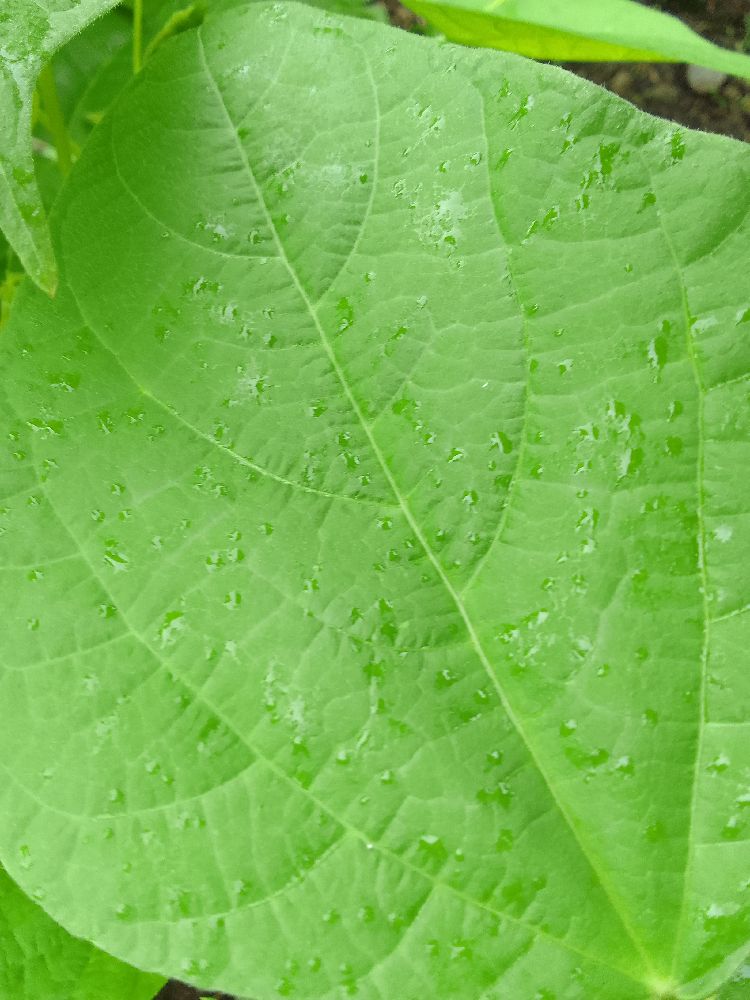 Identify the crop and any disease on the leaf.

common bean, healthy
